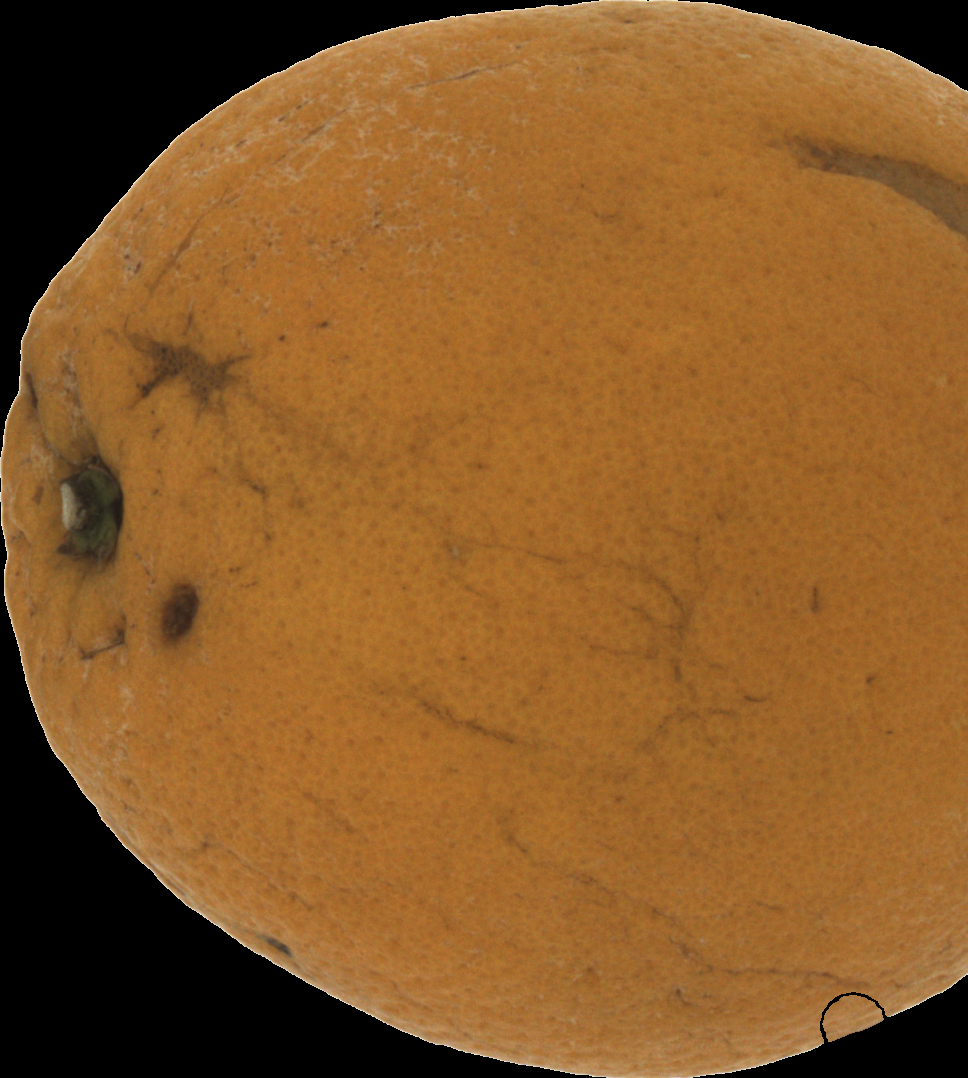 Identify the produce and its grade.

orange, bad
